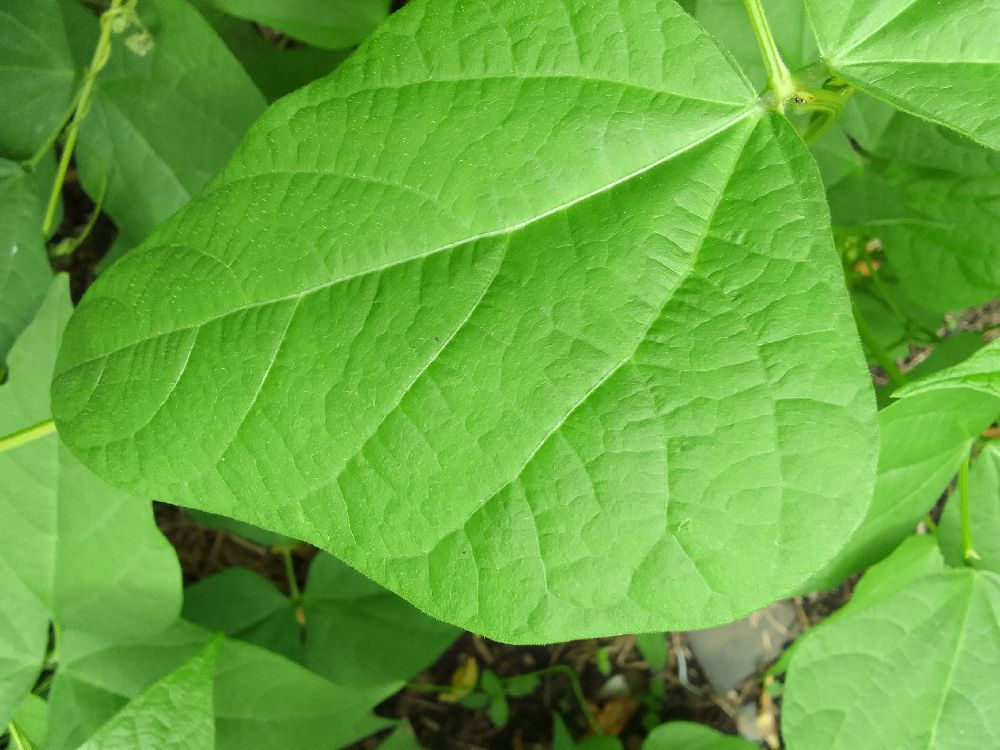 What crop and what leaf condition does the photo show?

common bean, healthy
